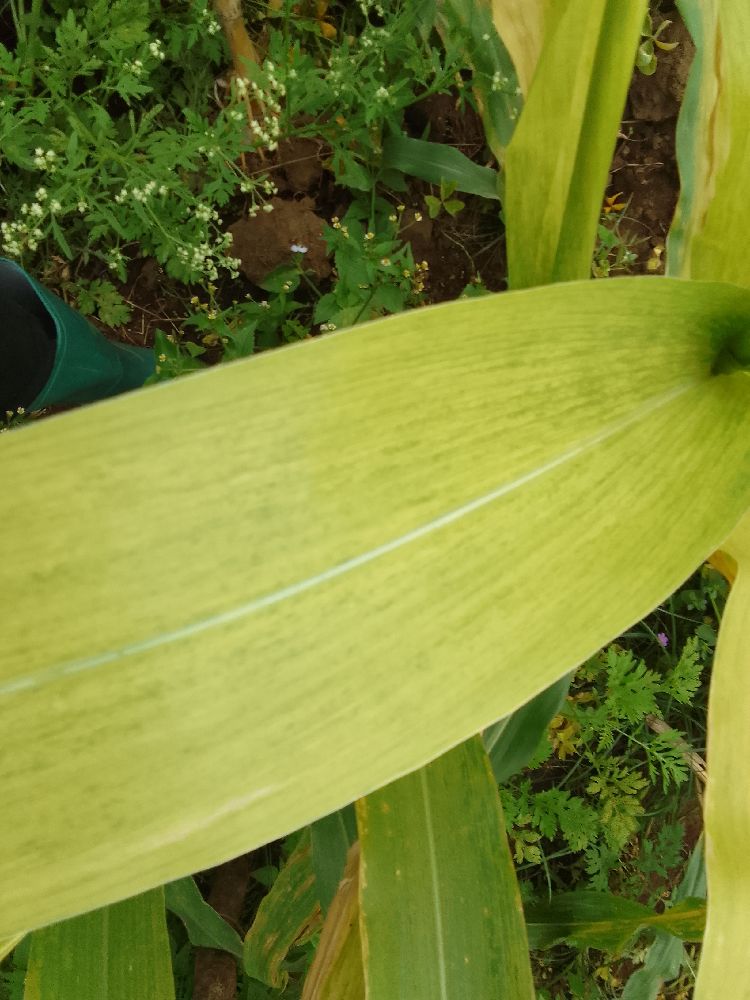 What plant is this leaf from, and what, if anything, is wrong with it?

maize, maize lethal necrosis
